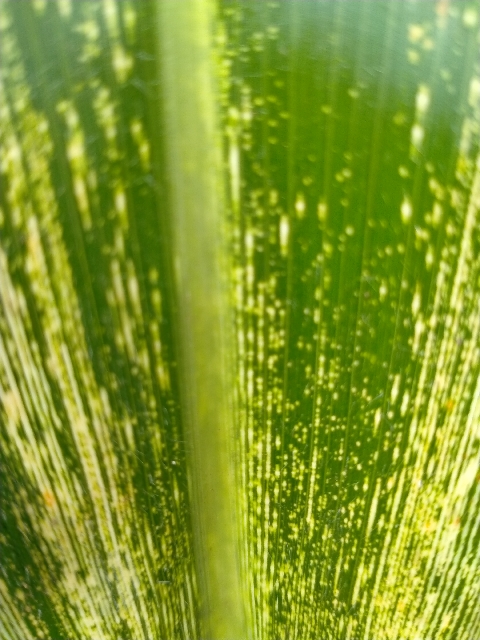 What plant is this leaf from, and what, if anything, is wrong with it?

maize, maize streak virus
